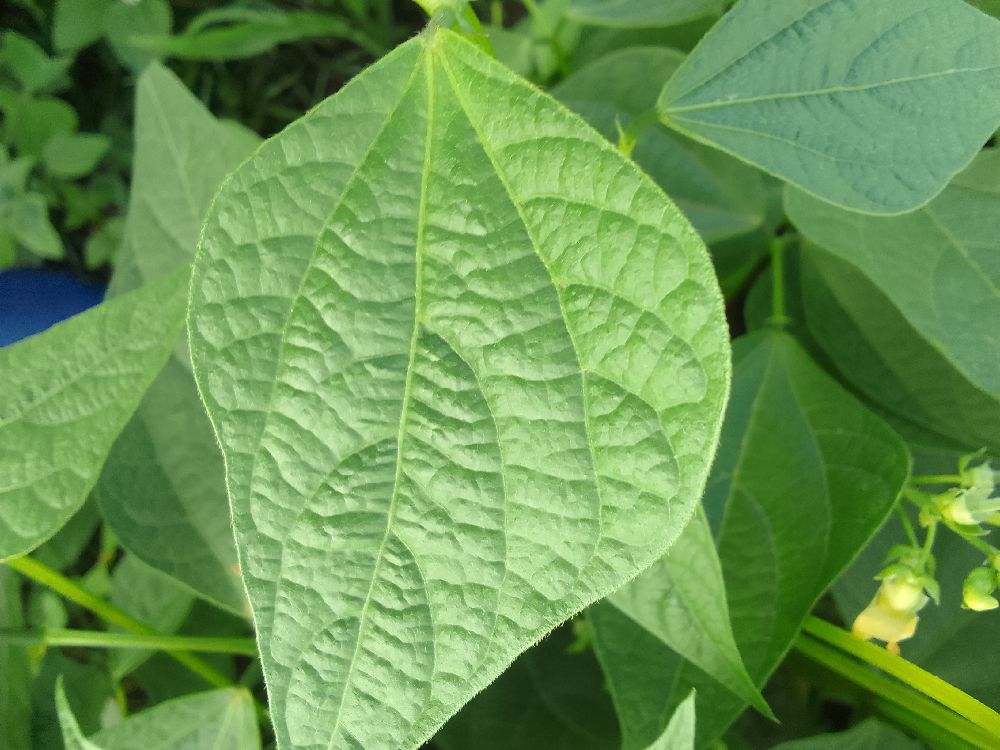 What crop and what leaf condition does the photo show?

common bean, healthy
